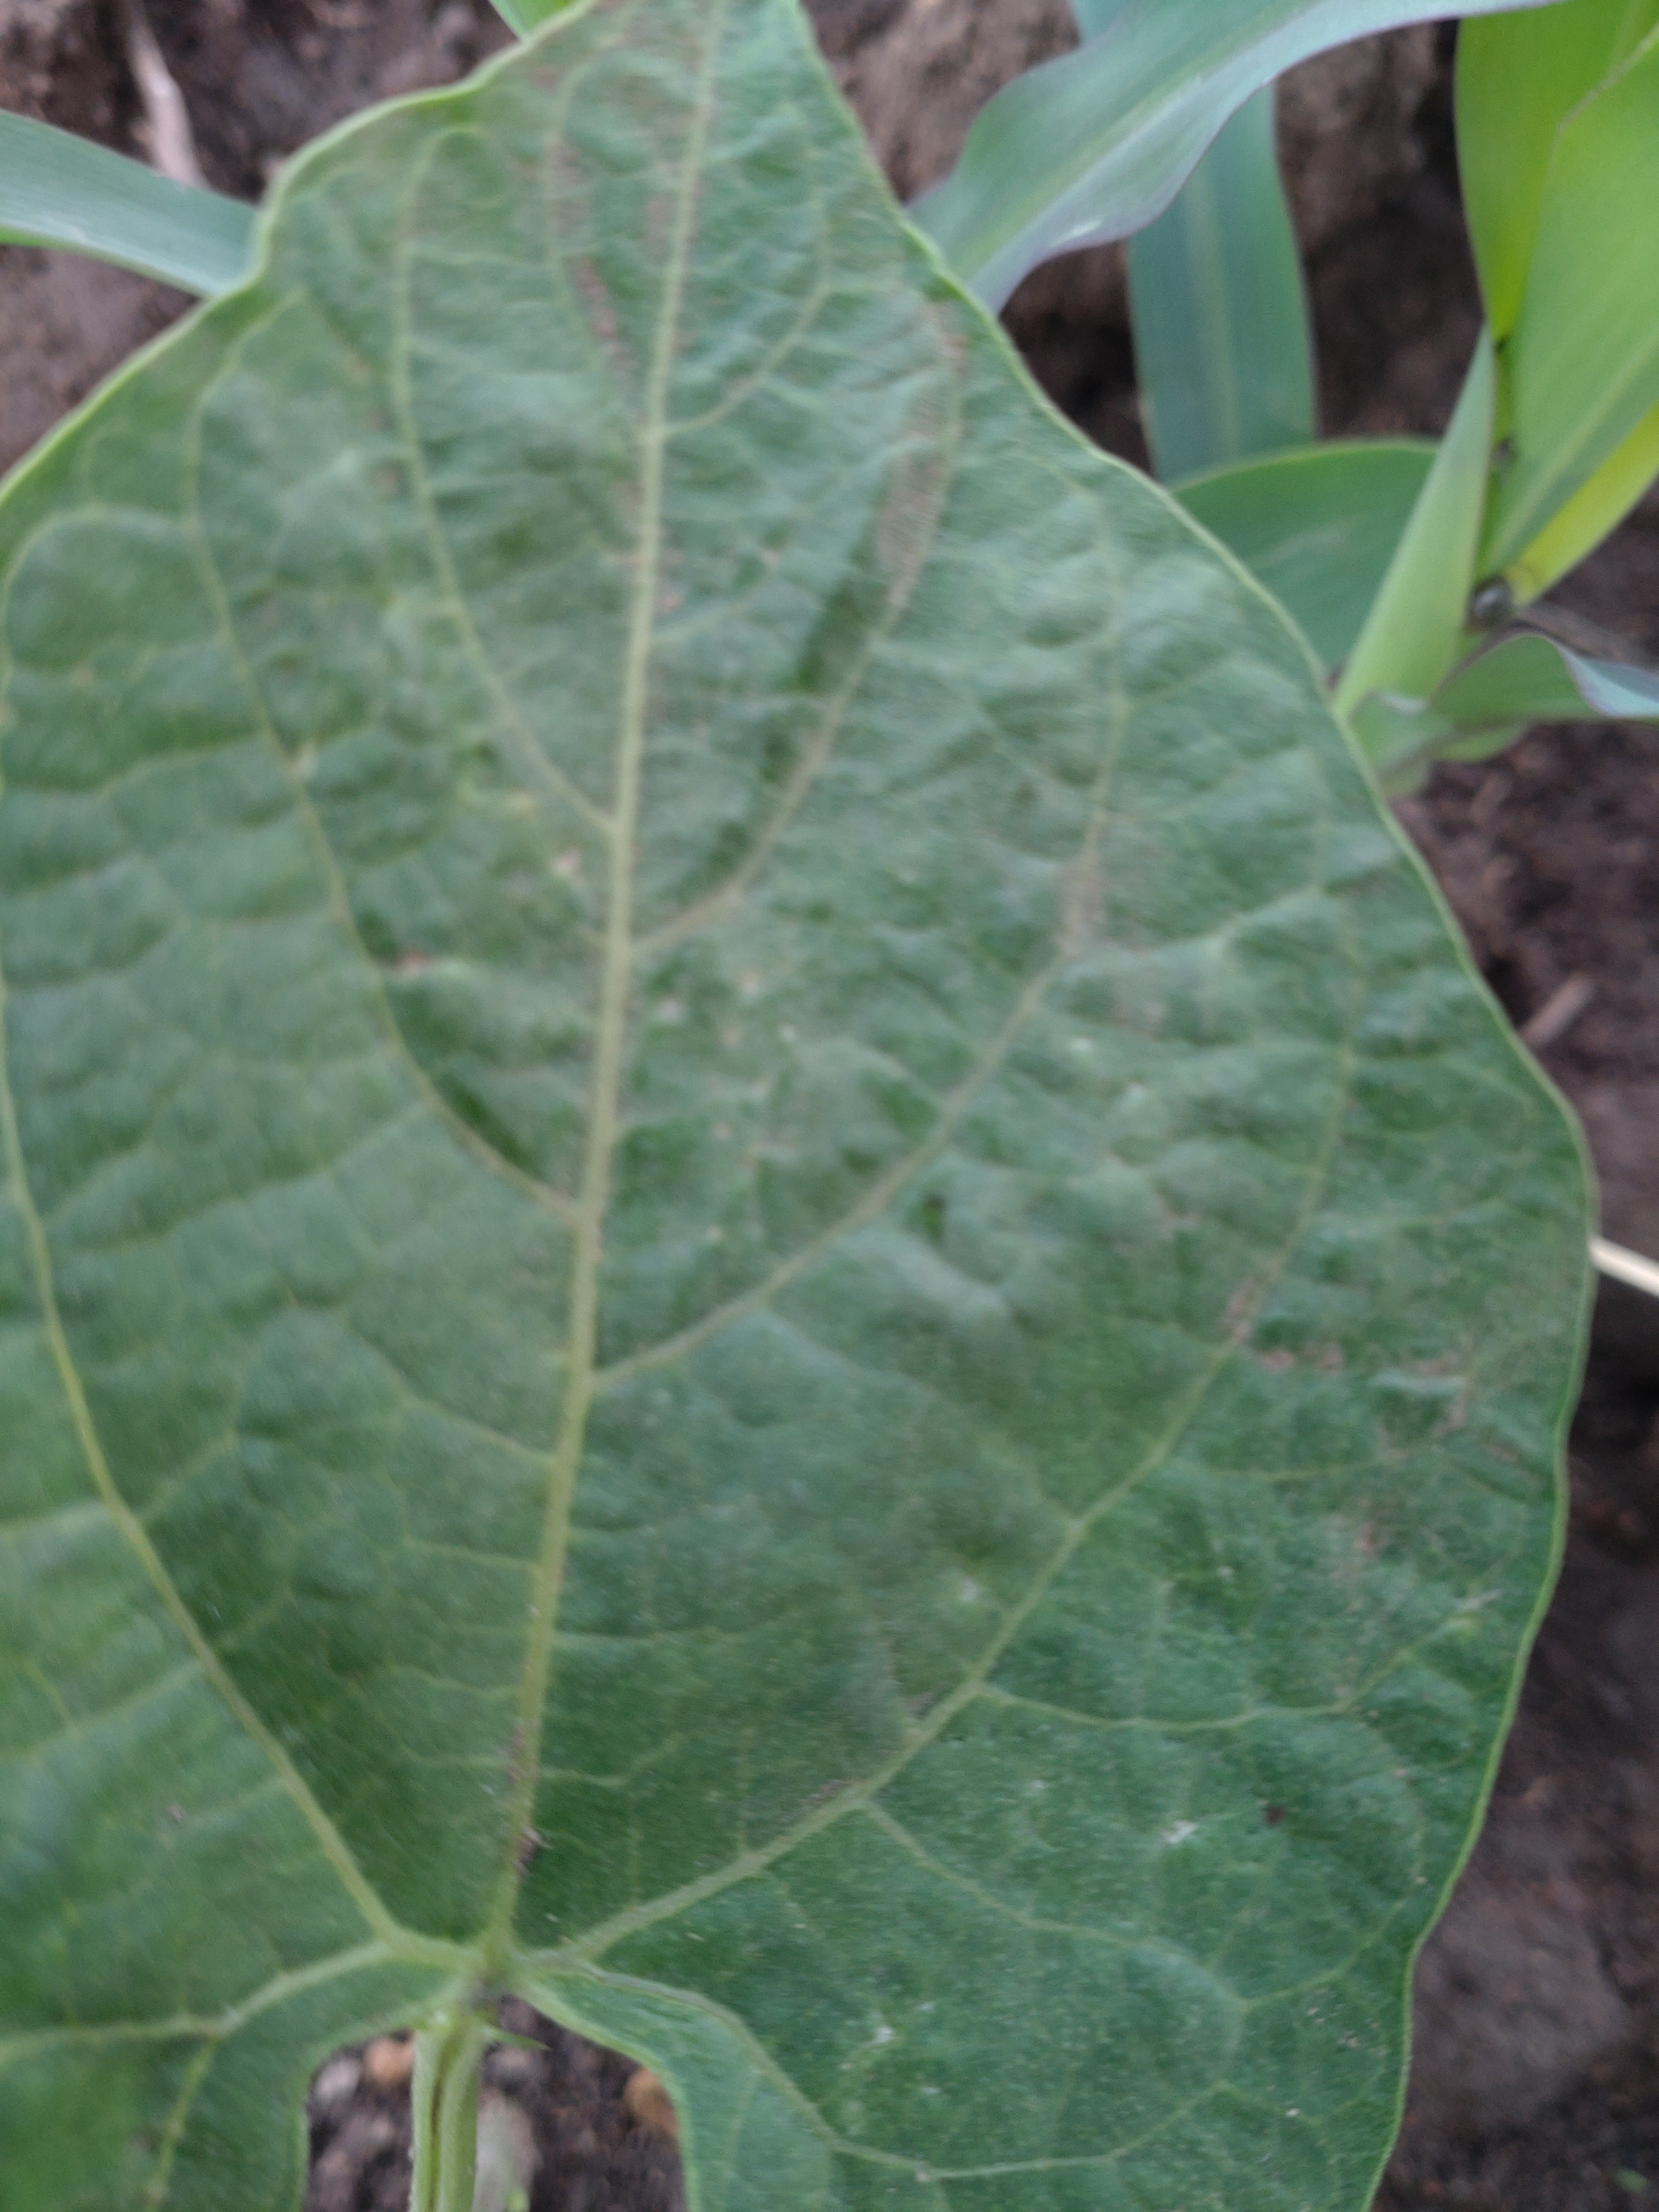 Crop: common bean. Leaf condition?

healthy
